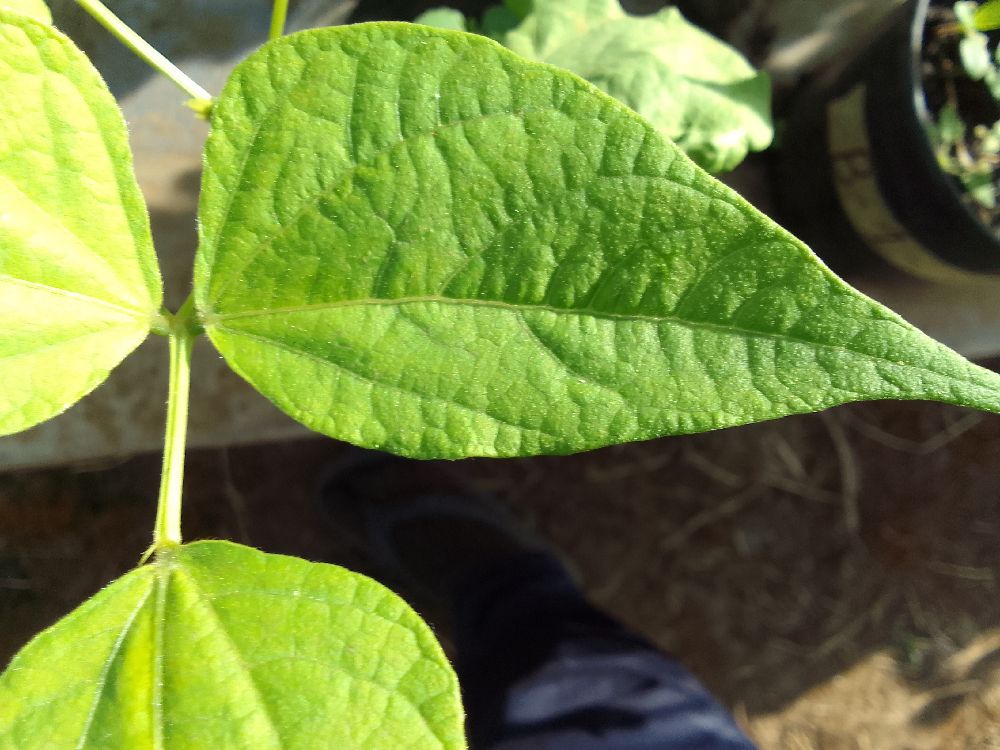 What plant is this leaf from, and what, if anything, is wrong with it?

common bean, healthy
